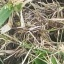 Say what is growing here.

grass
